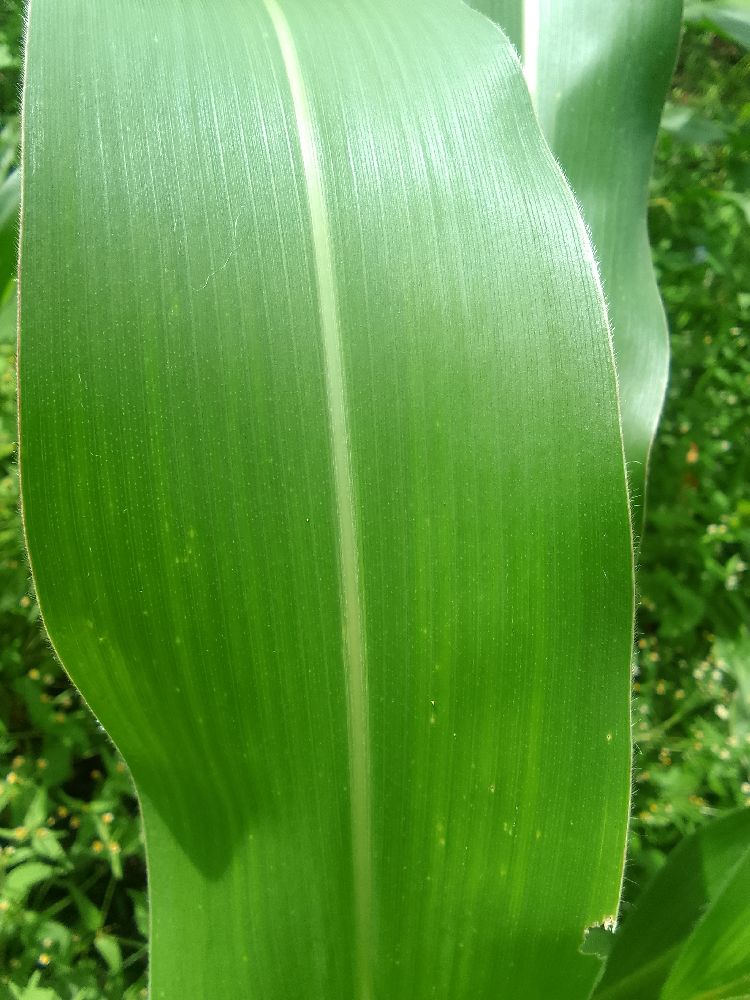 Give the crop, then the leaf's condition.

maize, healthy
